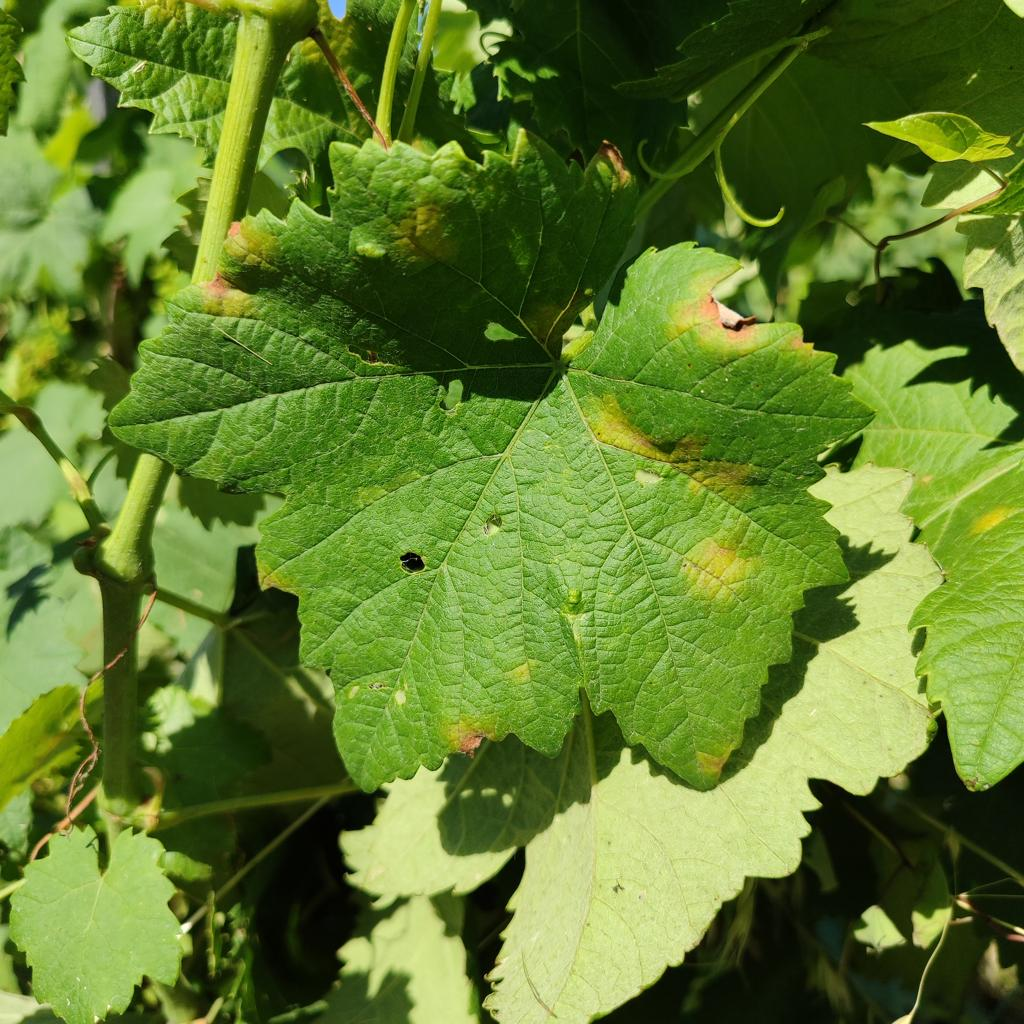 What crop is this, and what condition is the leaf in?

grapevine, downy mildew
